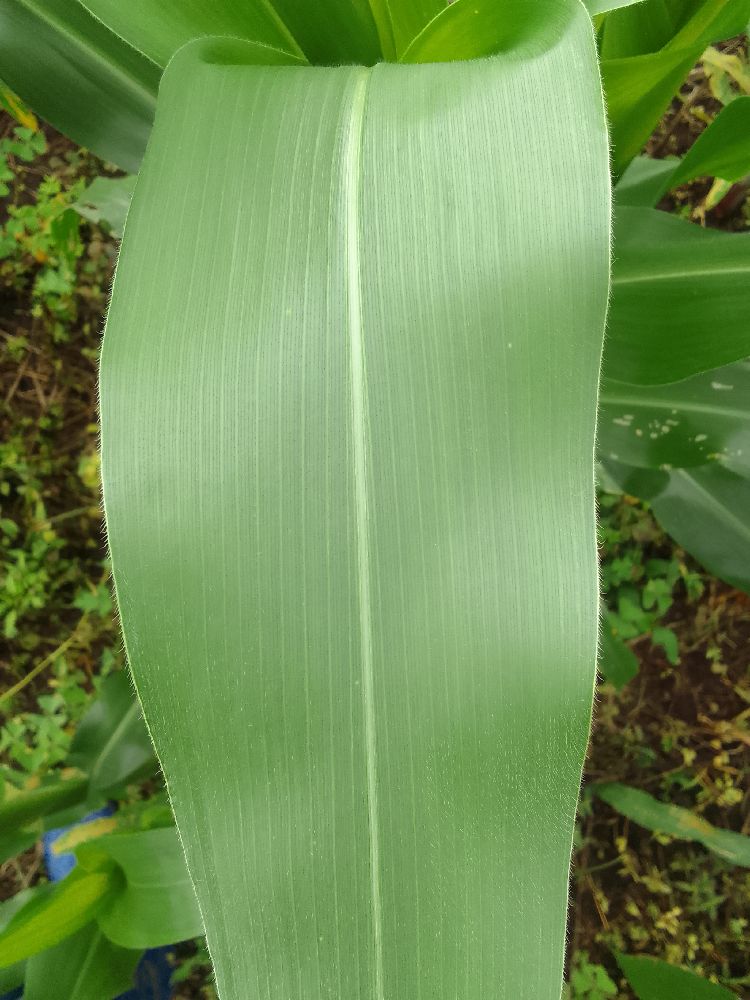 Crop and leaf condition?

maize, healthy
